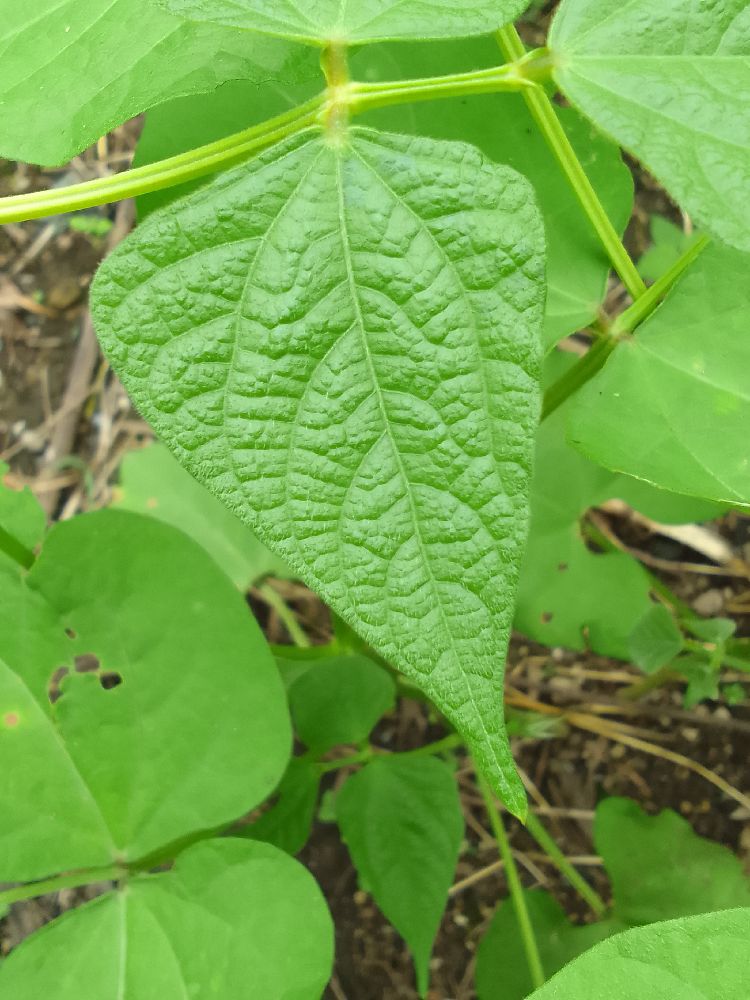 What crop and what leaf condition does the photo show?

common bean, healthy
